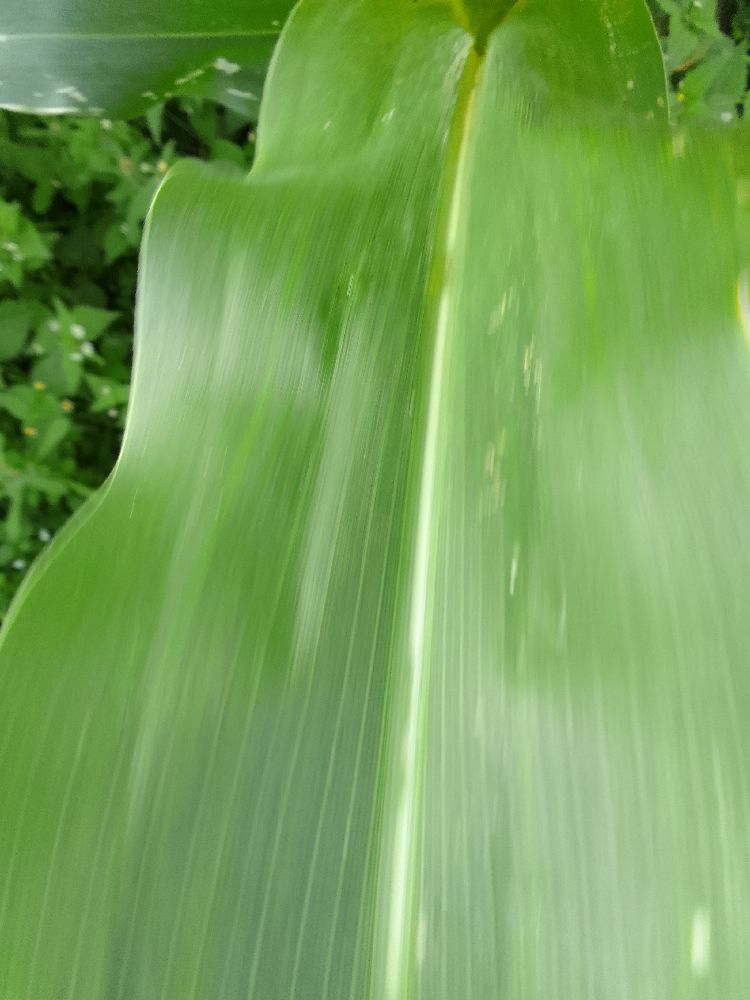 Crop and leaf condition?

maize, healthy
